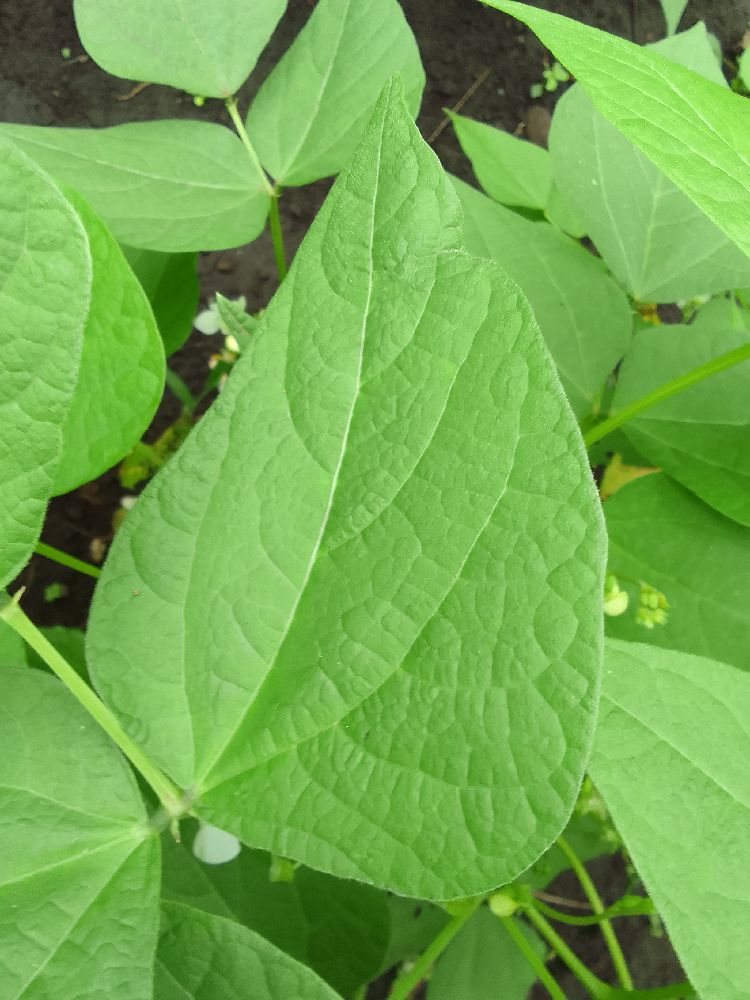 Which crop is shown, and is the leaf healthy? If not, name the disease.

common bean, healthy
